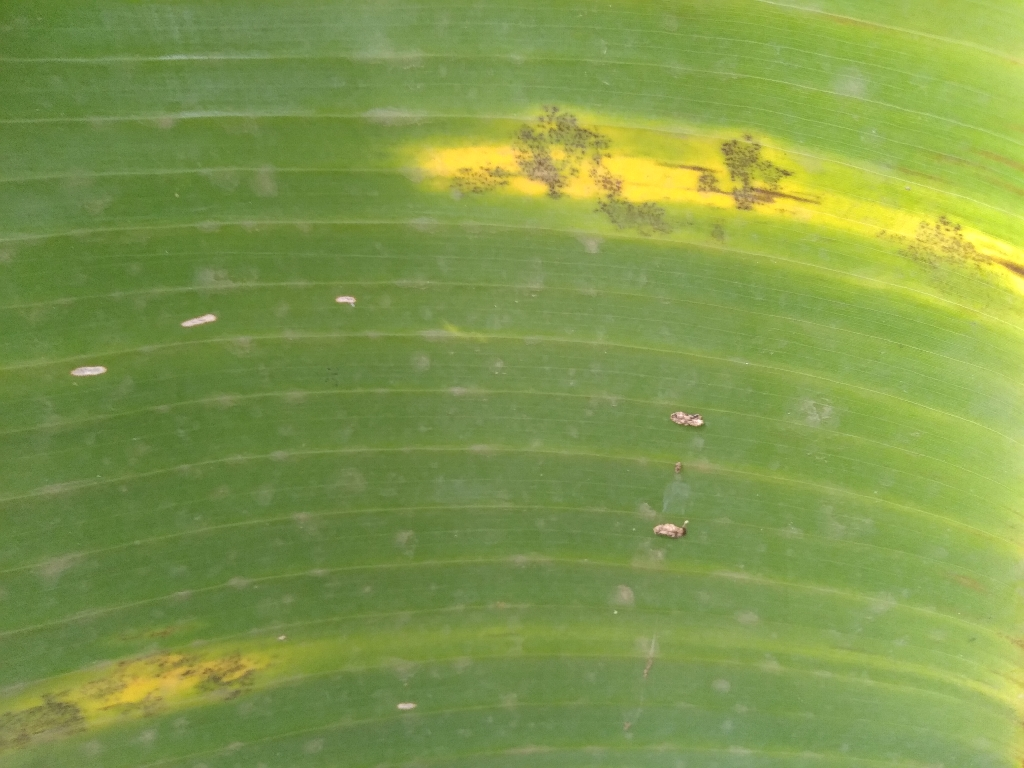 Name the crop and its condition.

banana, black sigatoka
